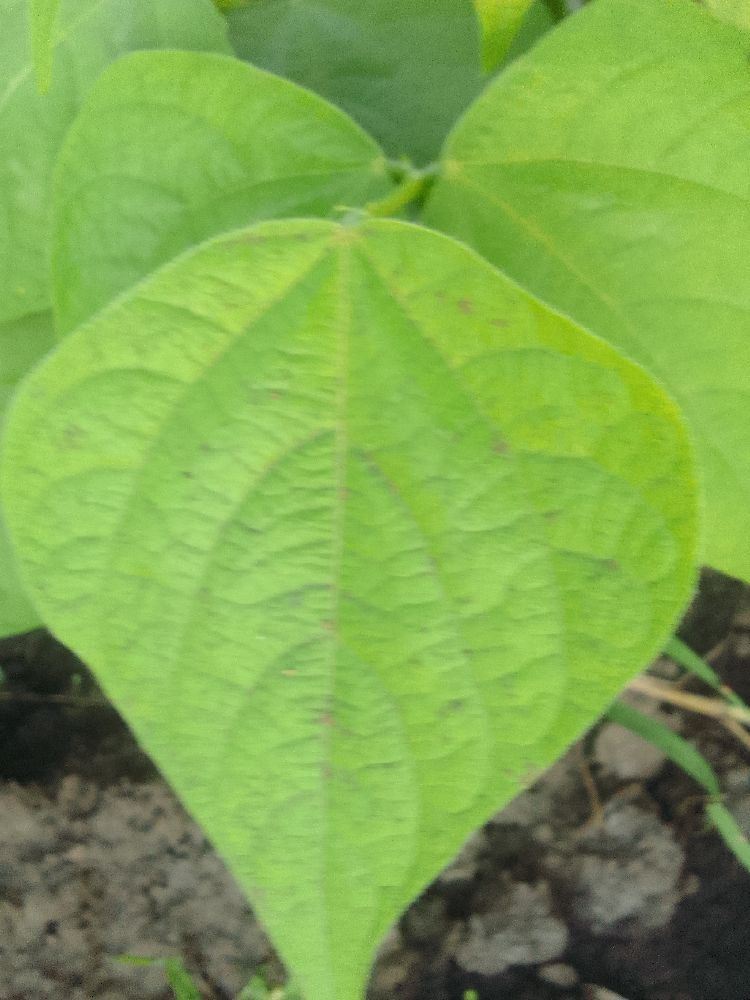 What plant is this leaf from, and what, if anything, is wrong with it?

common bean, healthy
